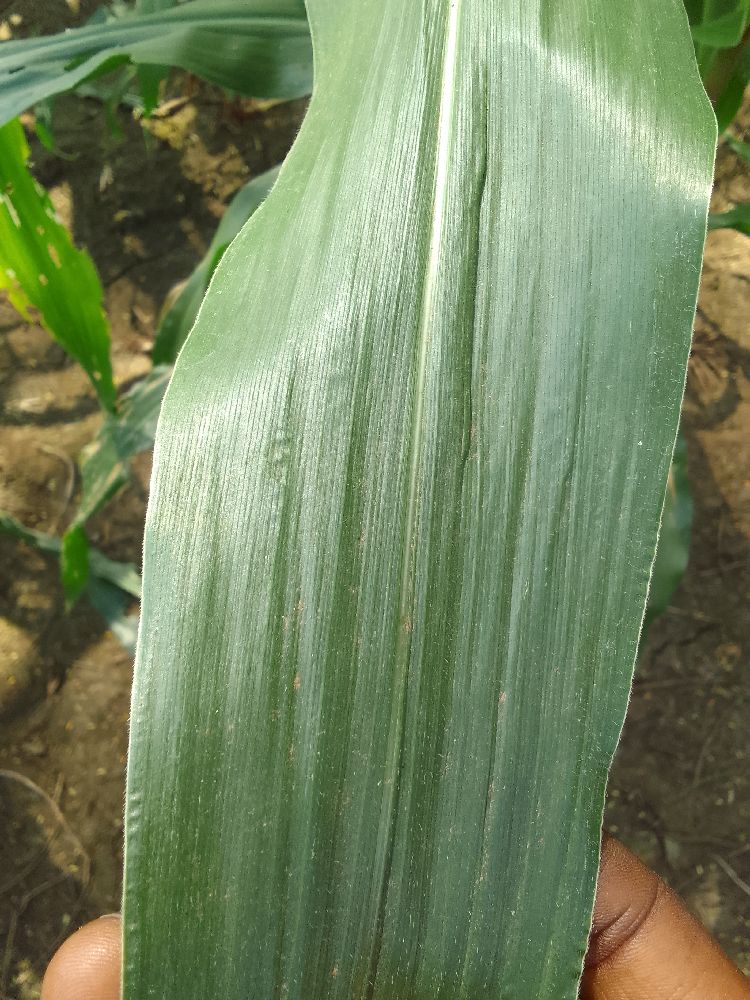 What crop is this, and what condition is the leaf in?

maize, healthy
